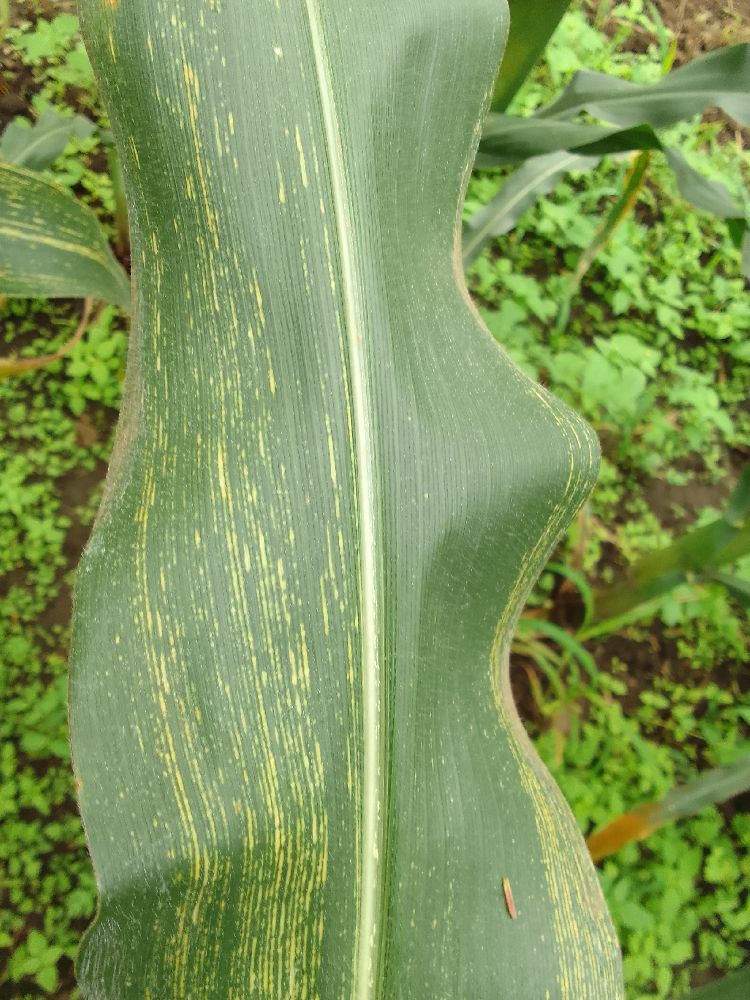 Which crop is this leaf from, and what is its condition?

maize, maize streak virus
